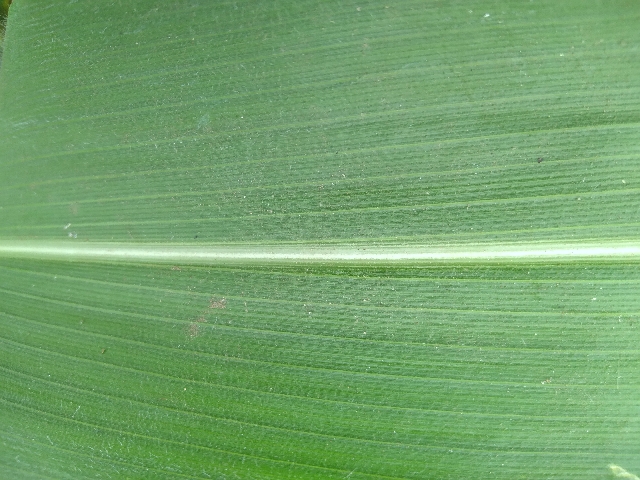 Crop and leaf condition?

maize, healthy
